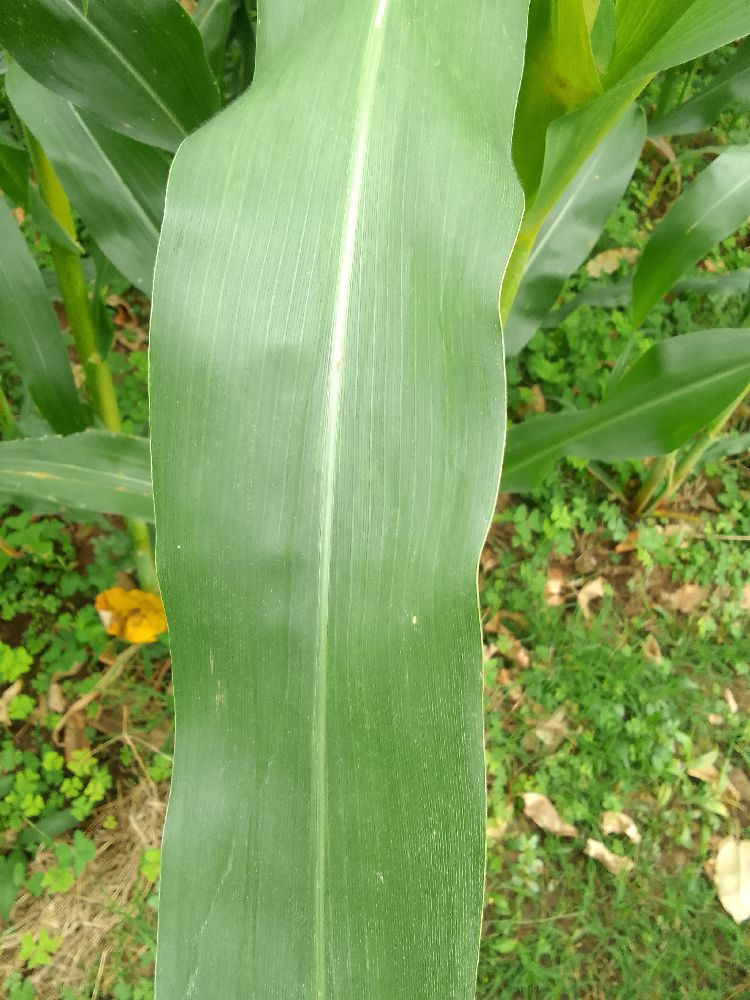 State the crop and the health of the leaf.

maize, healthy
